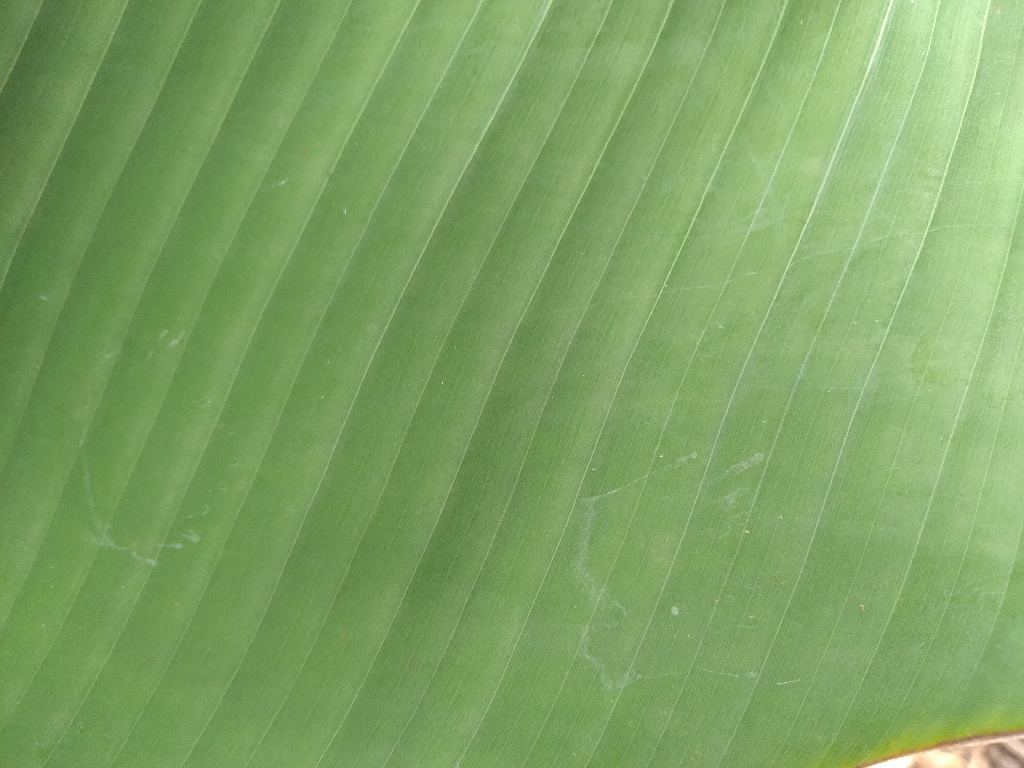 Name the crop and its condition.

banana, healthy
